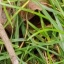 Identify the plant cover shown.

grass
